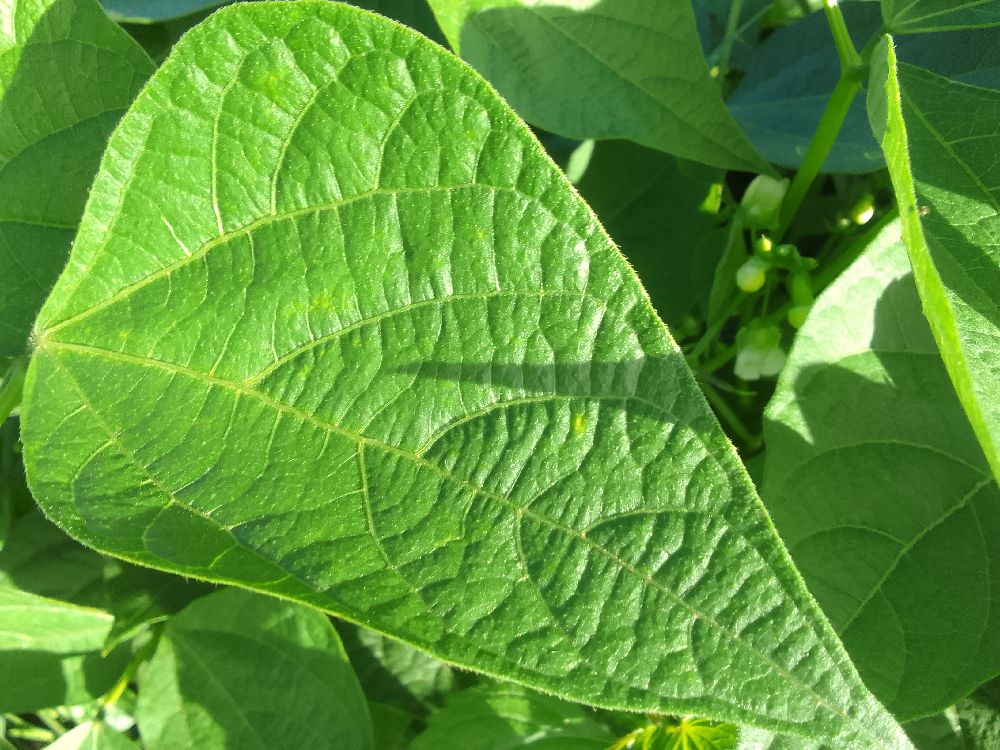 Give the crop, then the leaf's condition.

common bean, healthy
